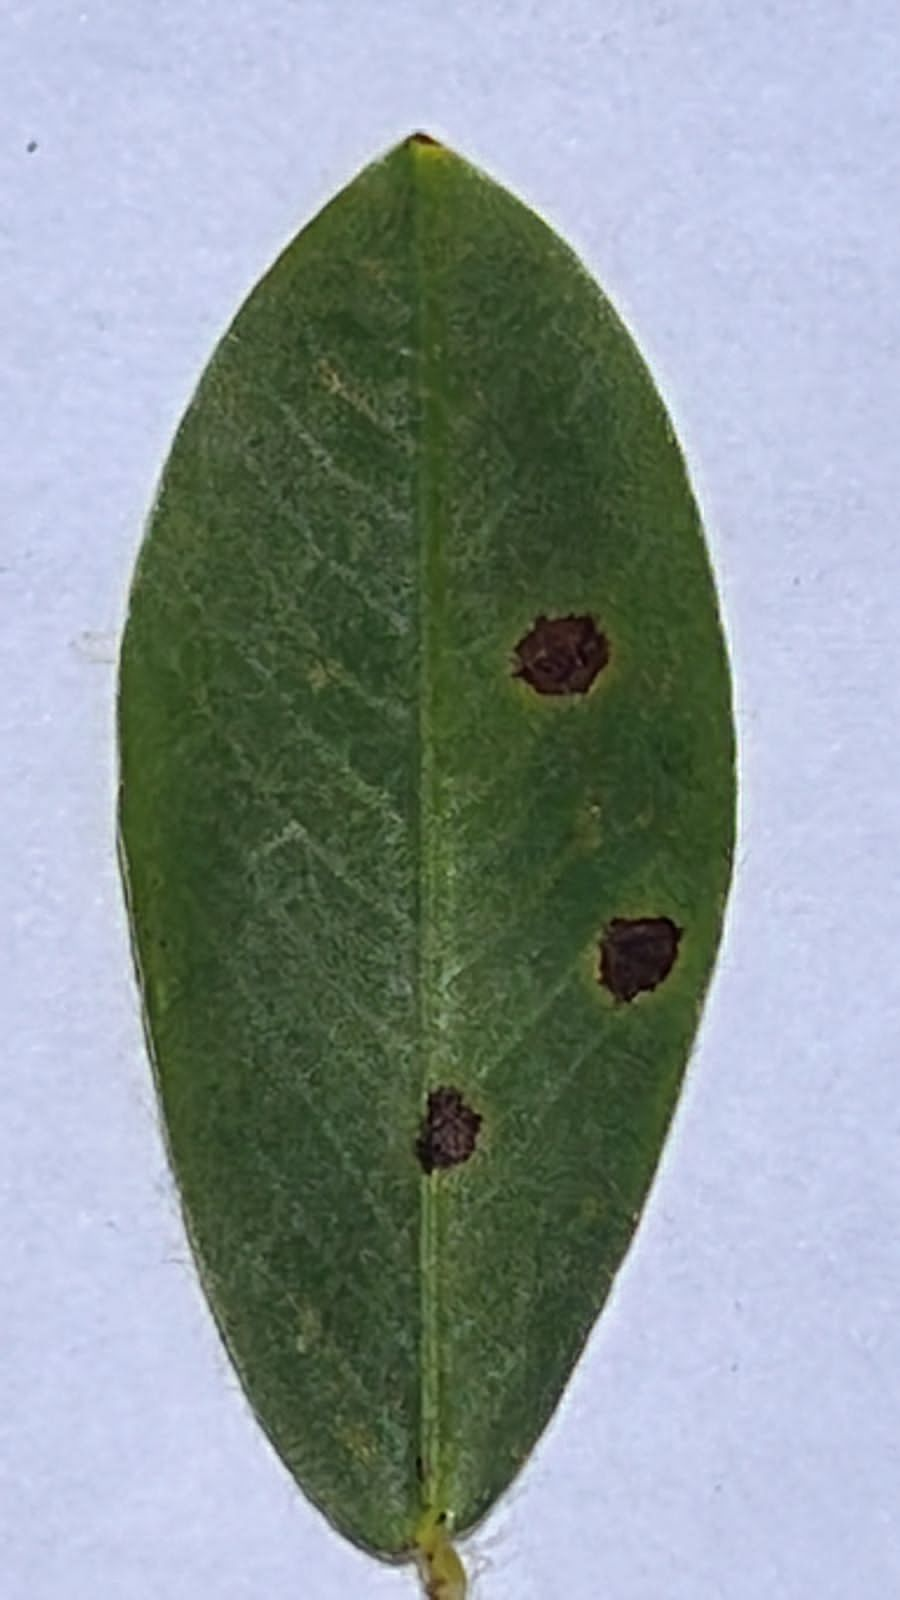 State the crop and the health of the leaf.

peanut, nothapassalora personata
